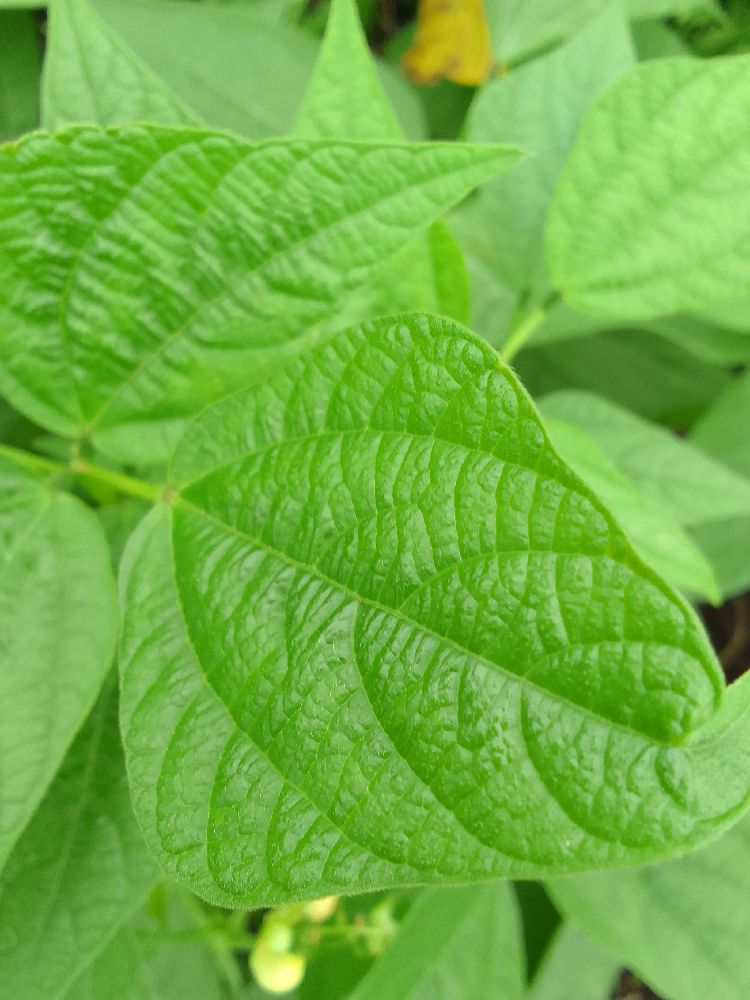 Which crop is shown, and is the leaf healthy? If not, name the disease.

common bean, healthy
